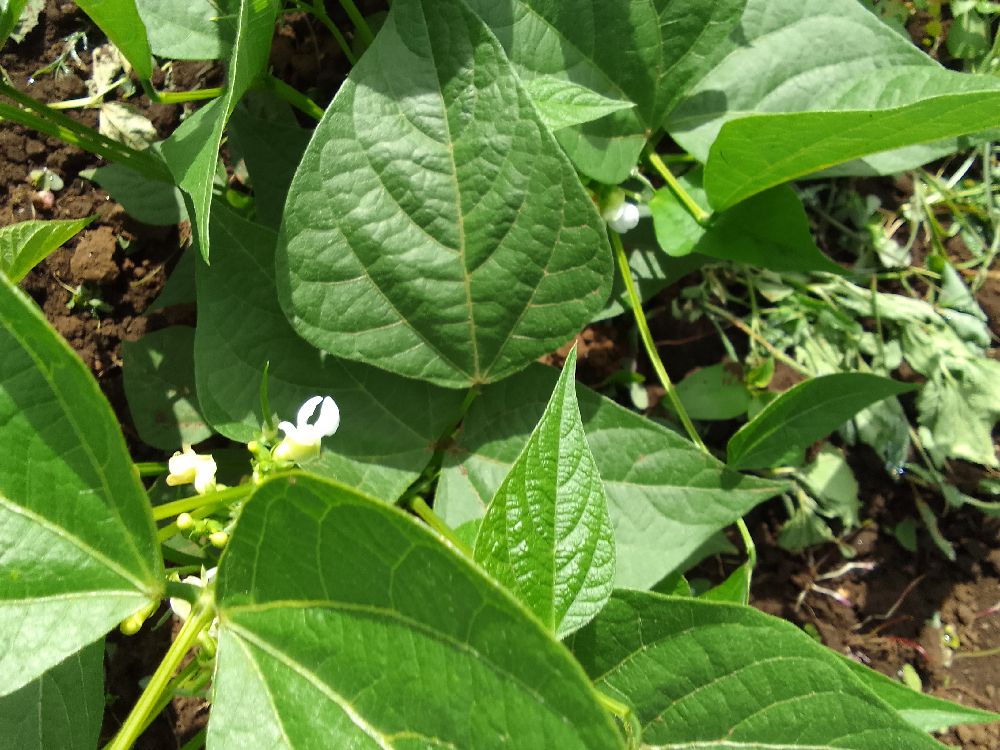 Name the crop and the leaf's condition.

common bean, healthy
